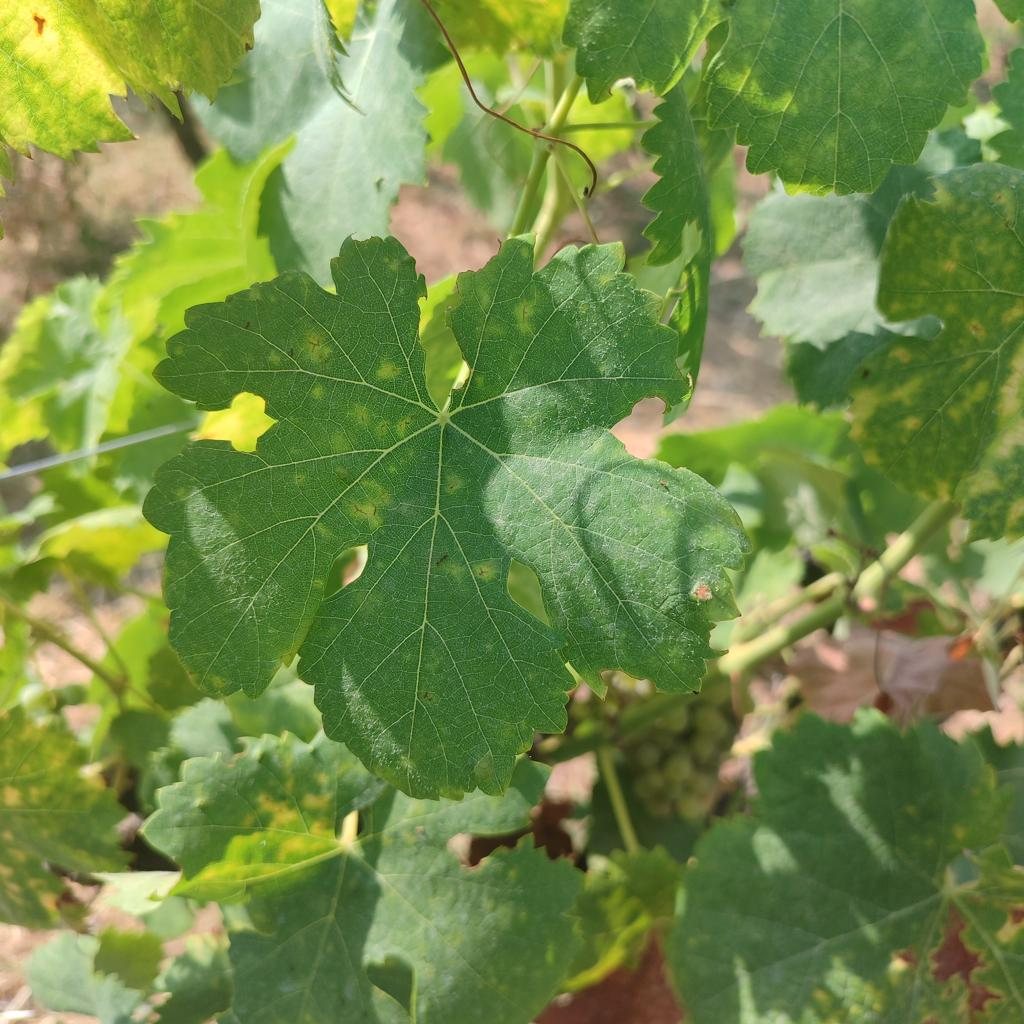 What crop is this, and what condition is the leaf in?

grapevine, esca complex
